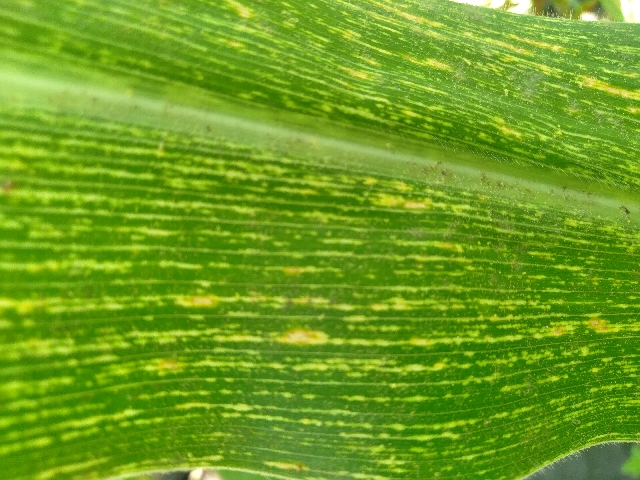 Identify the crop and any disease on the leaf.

maize, maize streak virus
